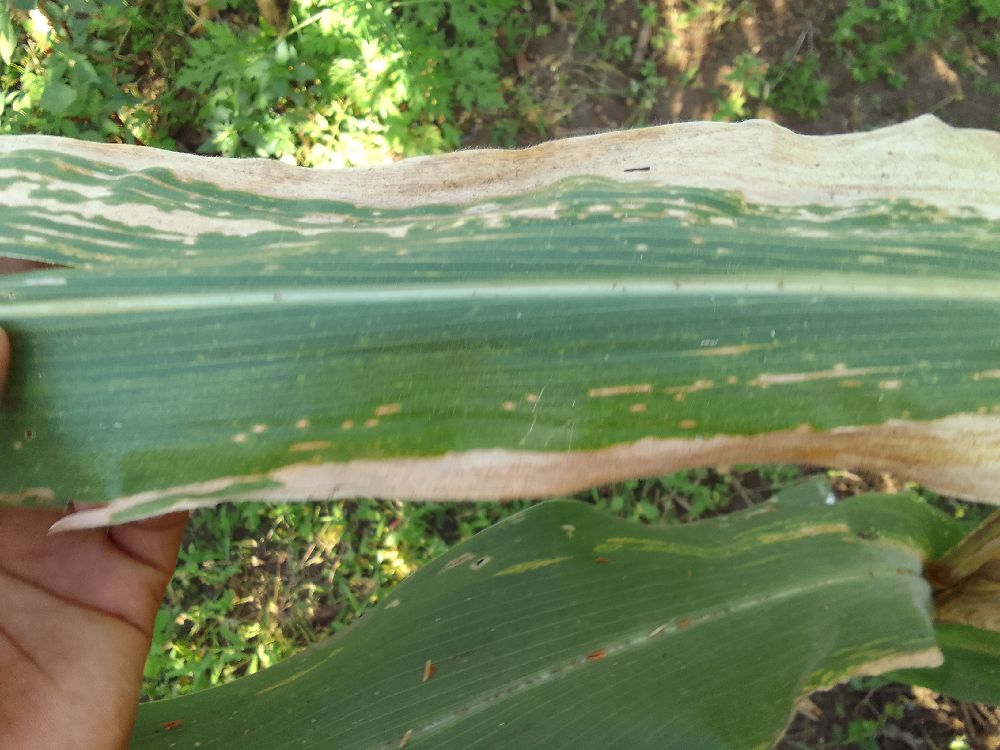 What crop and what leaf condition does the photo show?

maize, maize lethal necrosis
